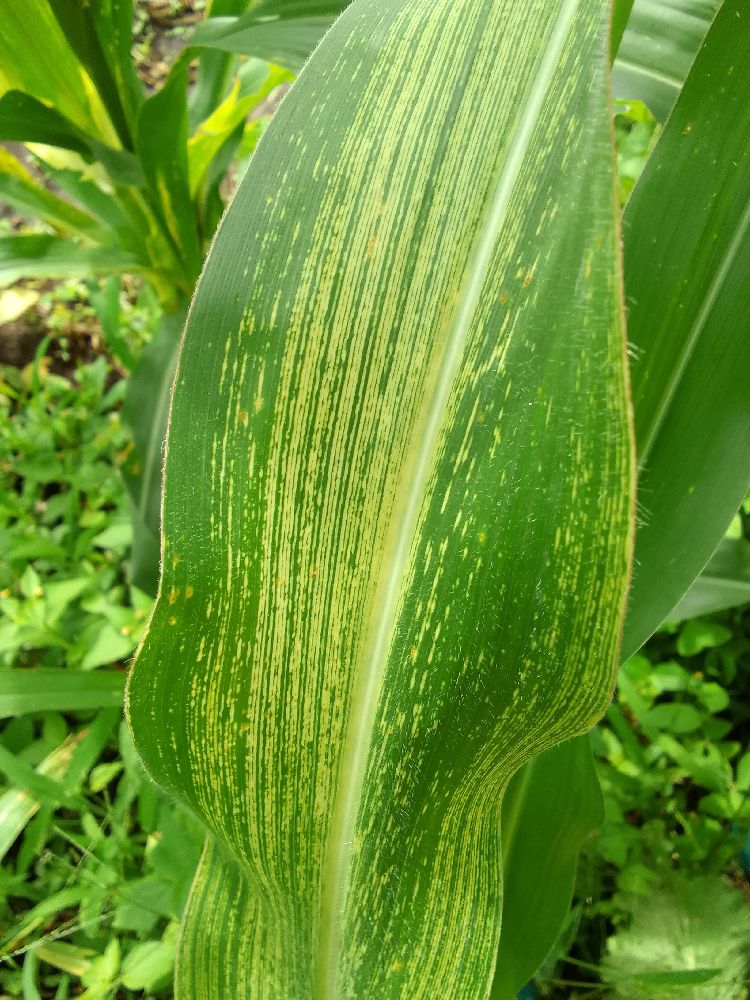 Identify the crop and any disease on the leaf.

maize, maize streak virus
